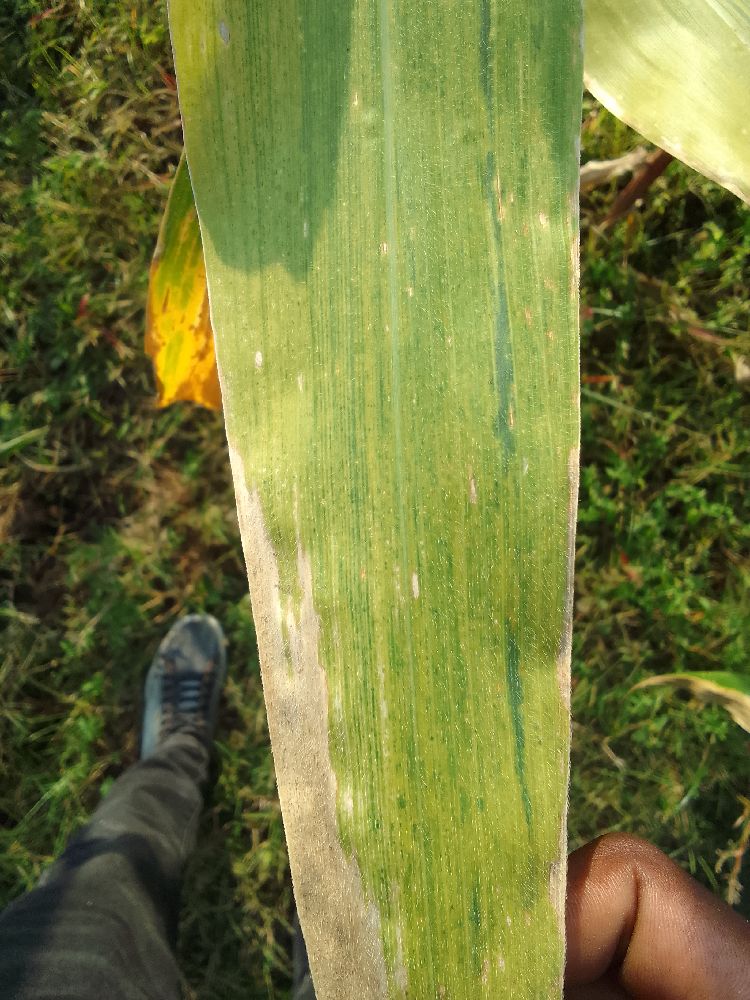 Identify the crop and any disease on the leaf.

maize, maize lethal necrosis
